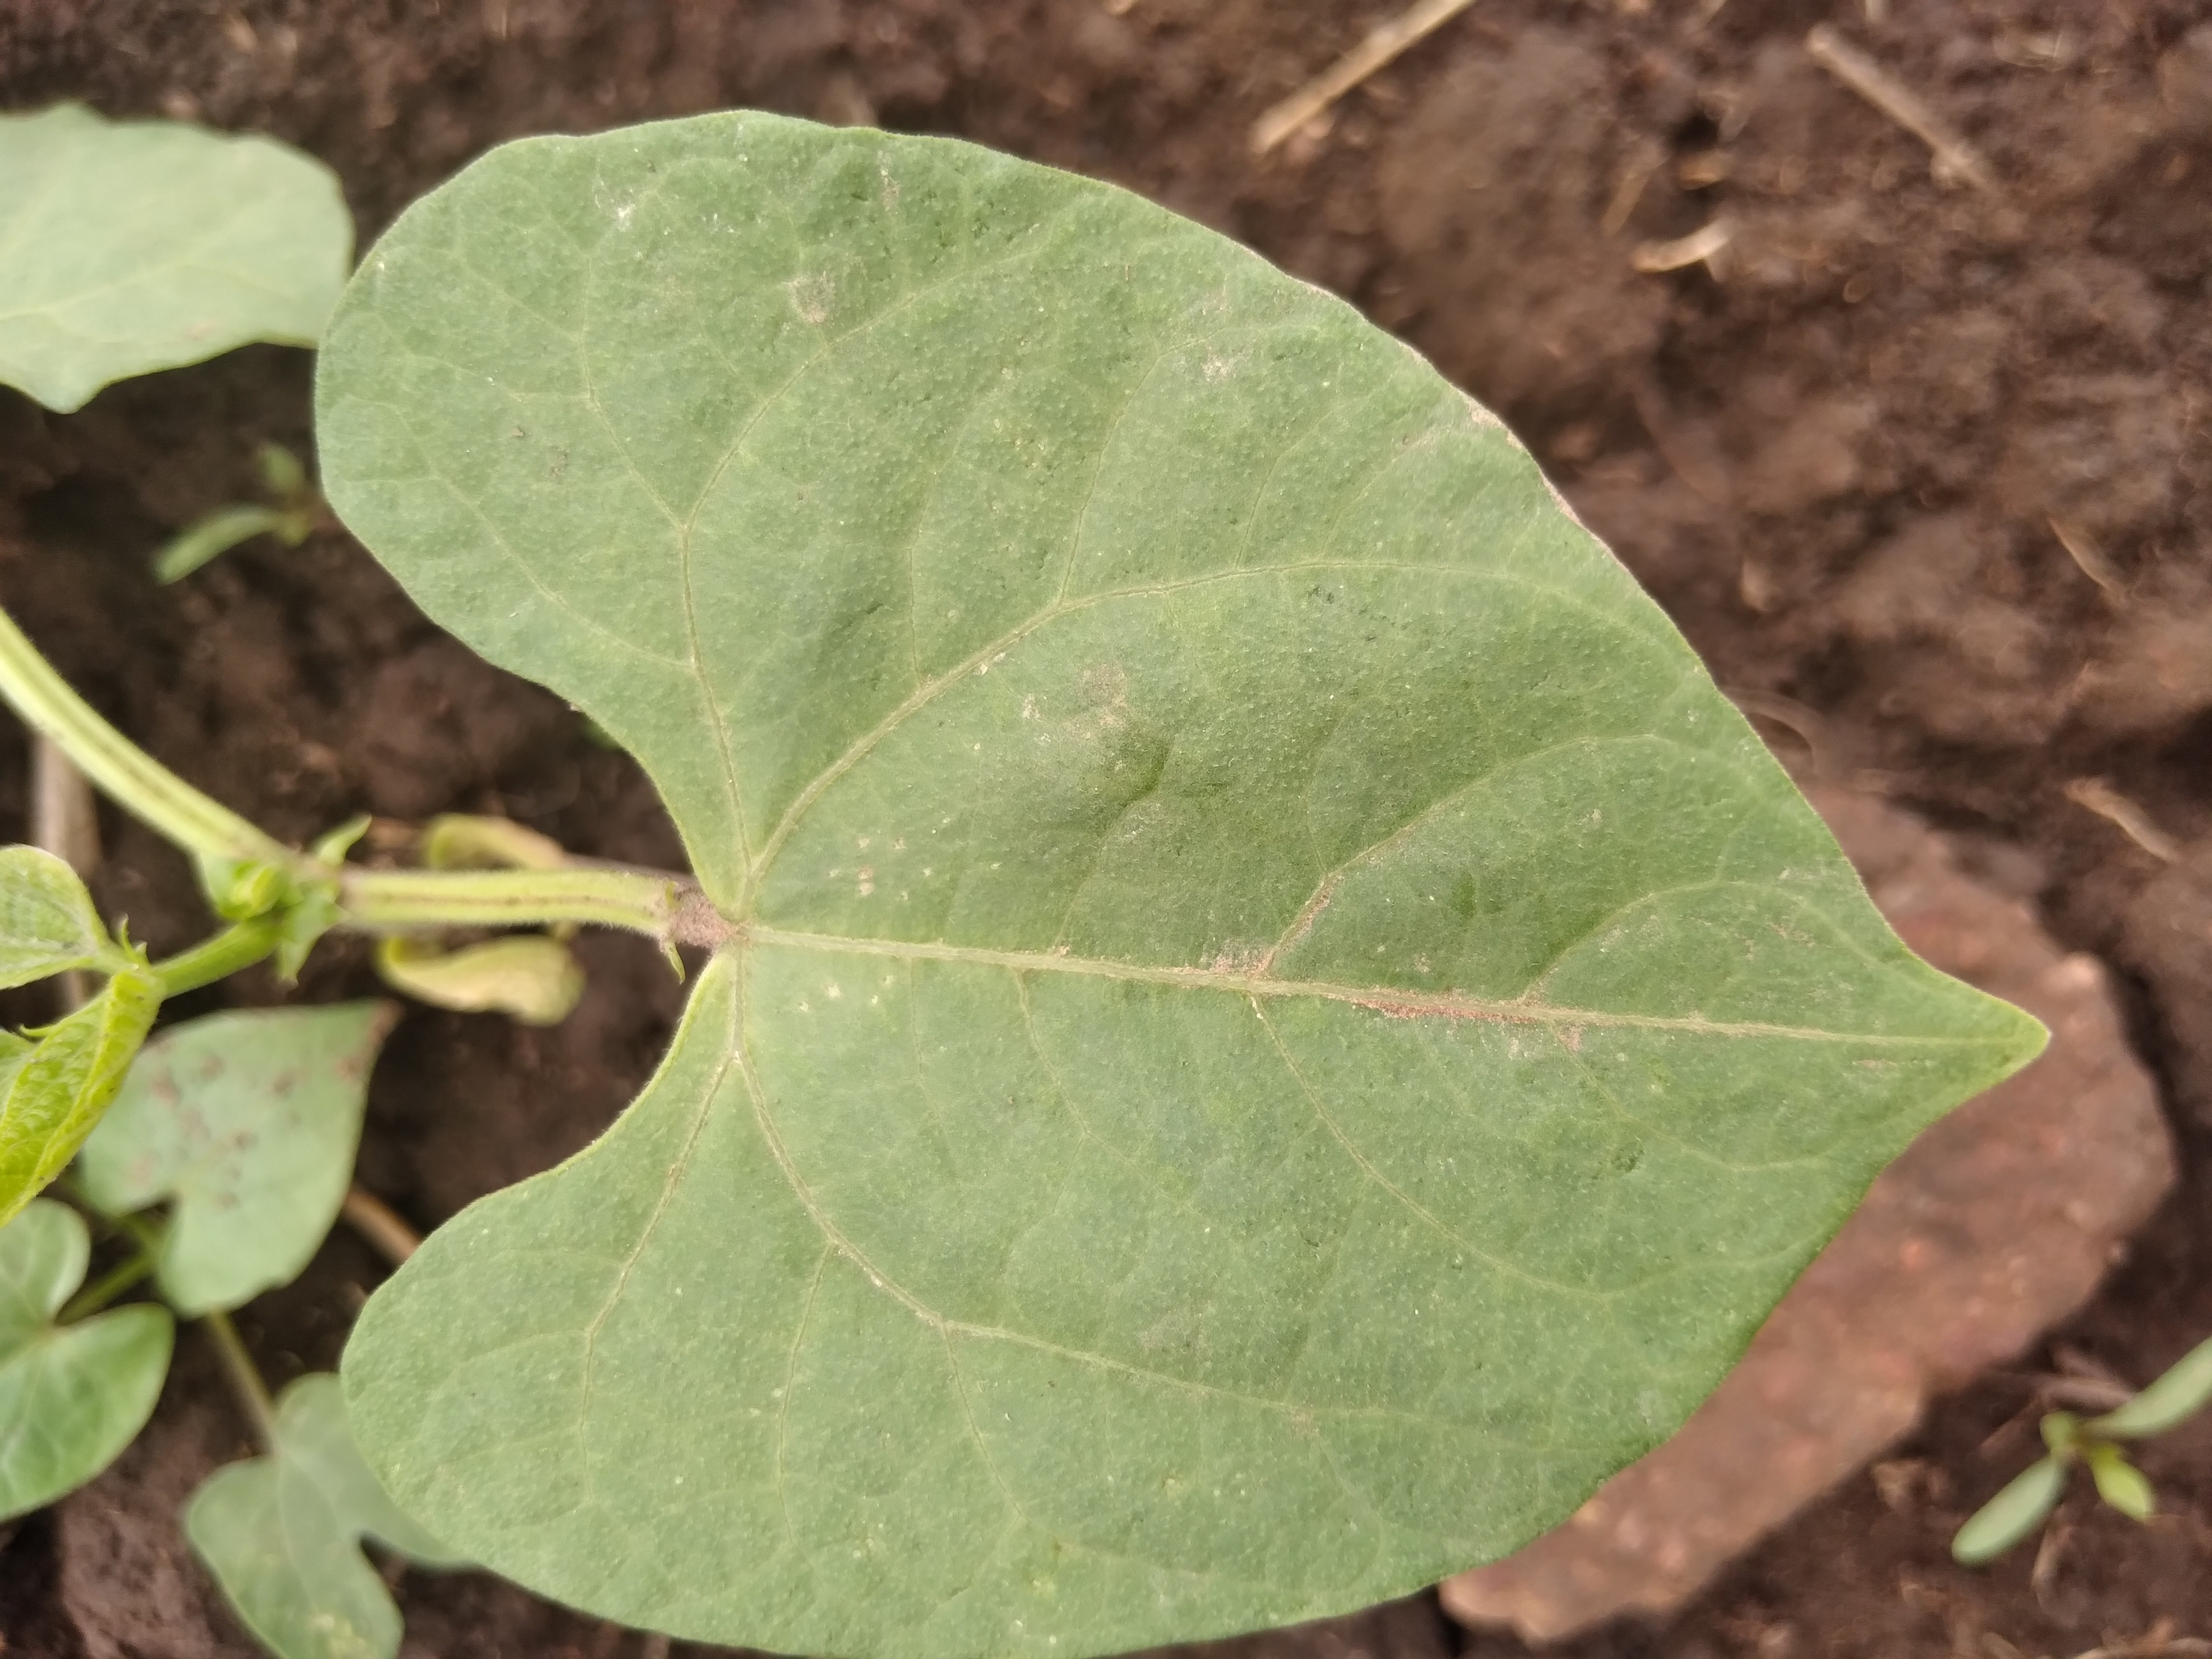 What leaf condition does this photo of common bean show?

healthy
